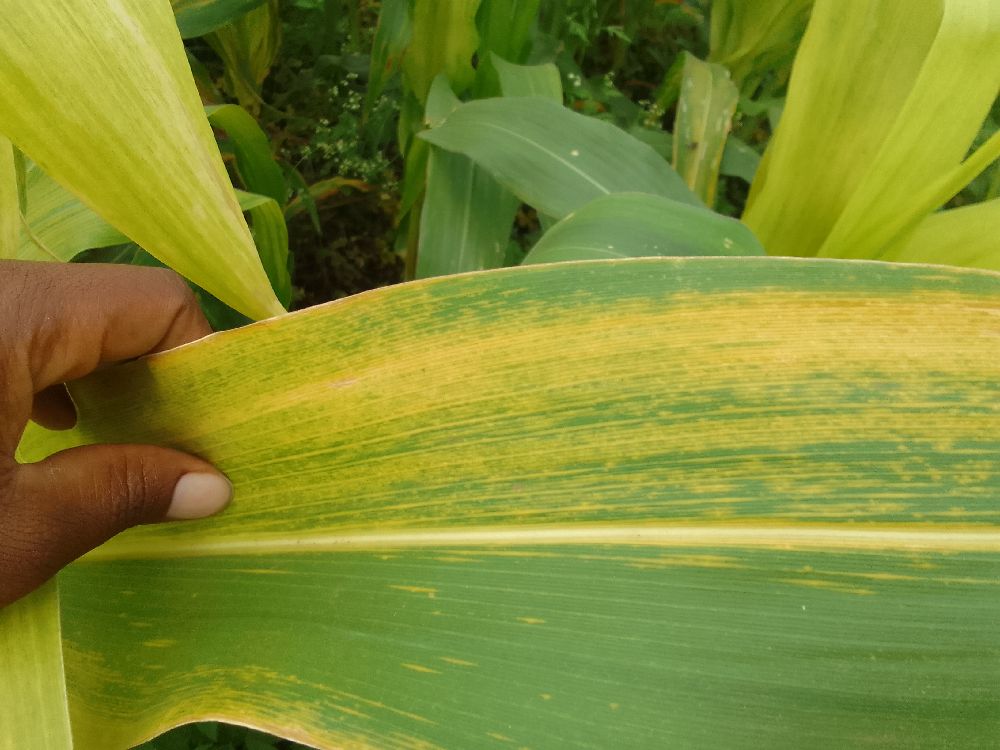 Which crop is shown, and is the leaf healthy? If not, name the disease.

maize, maize lethal necrosis
